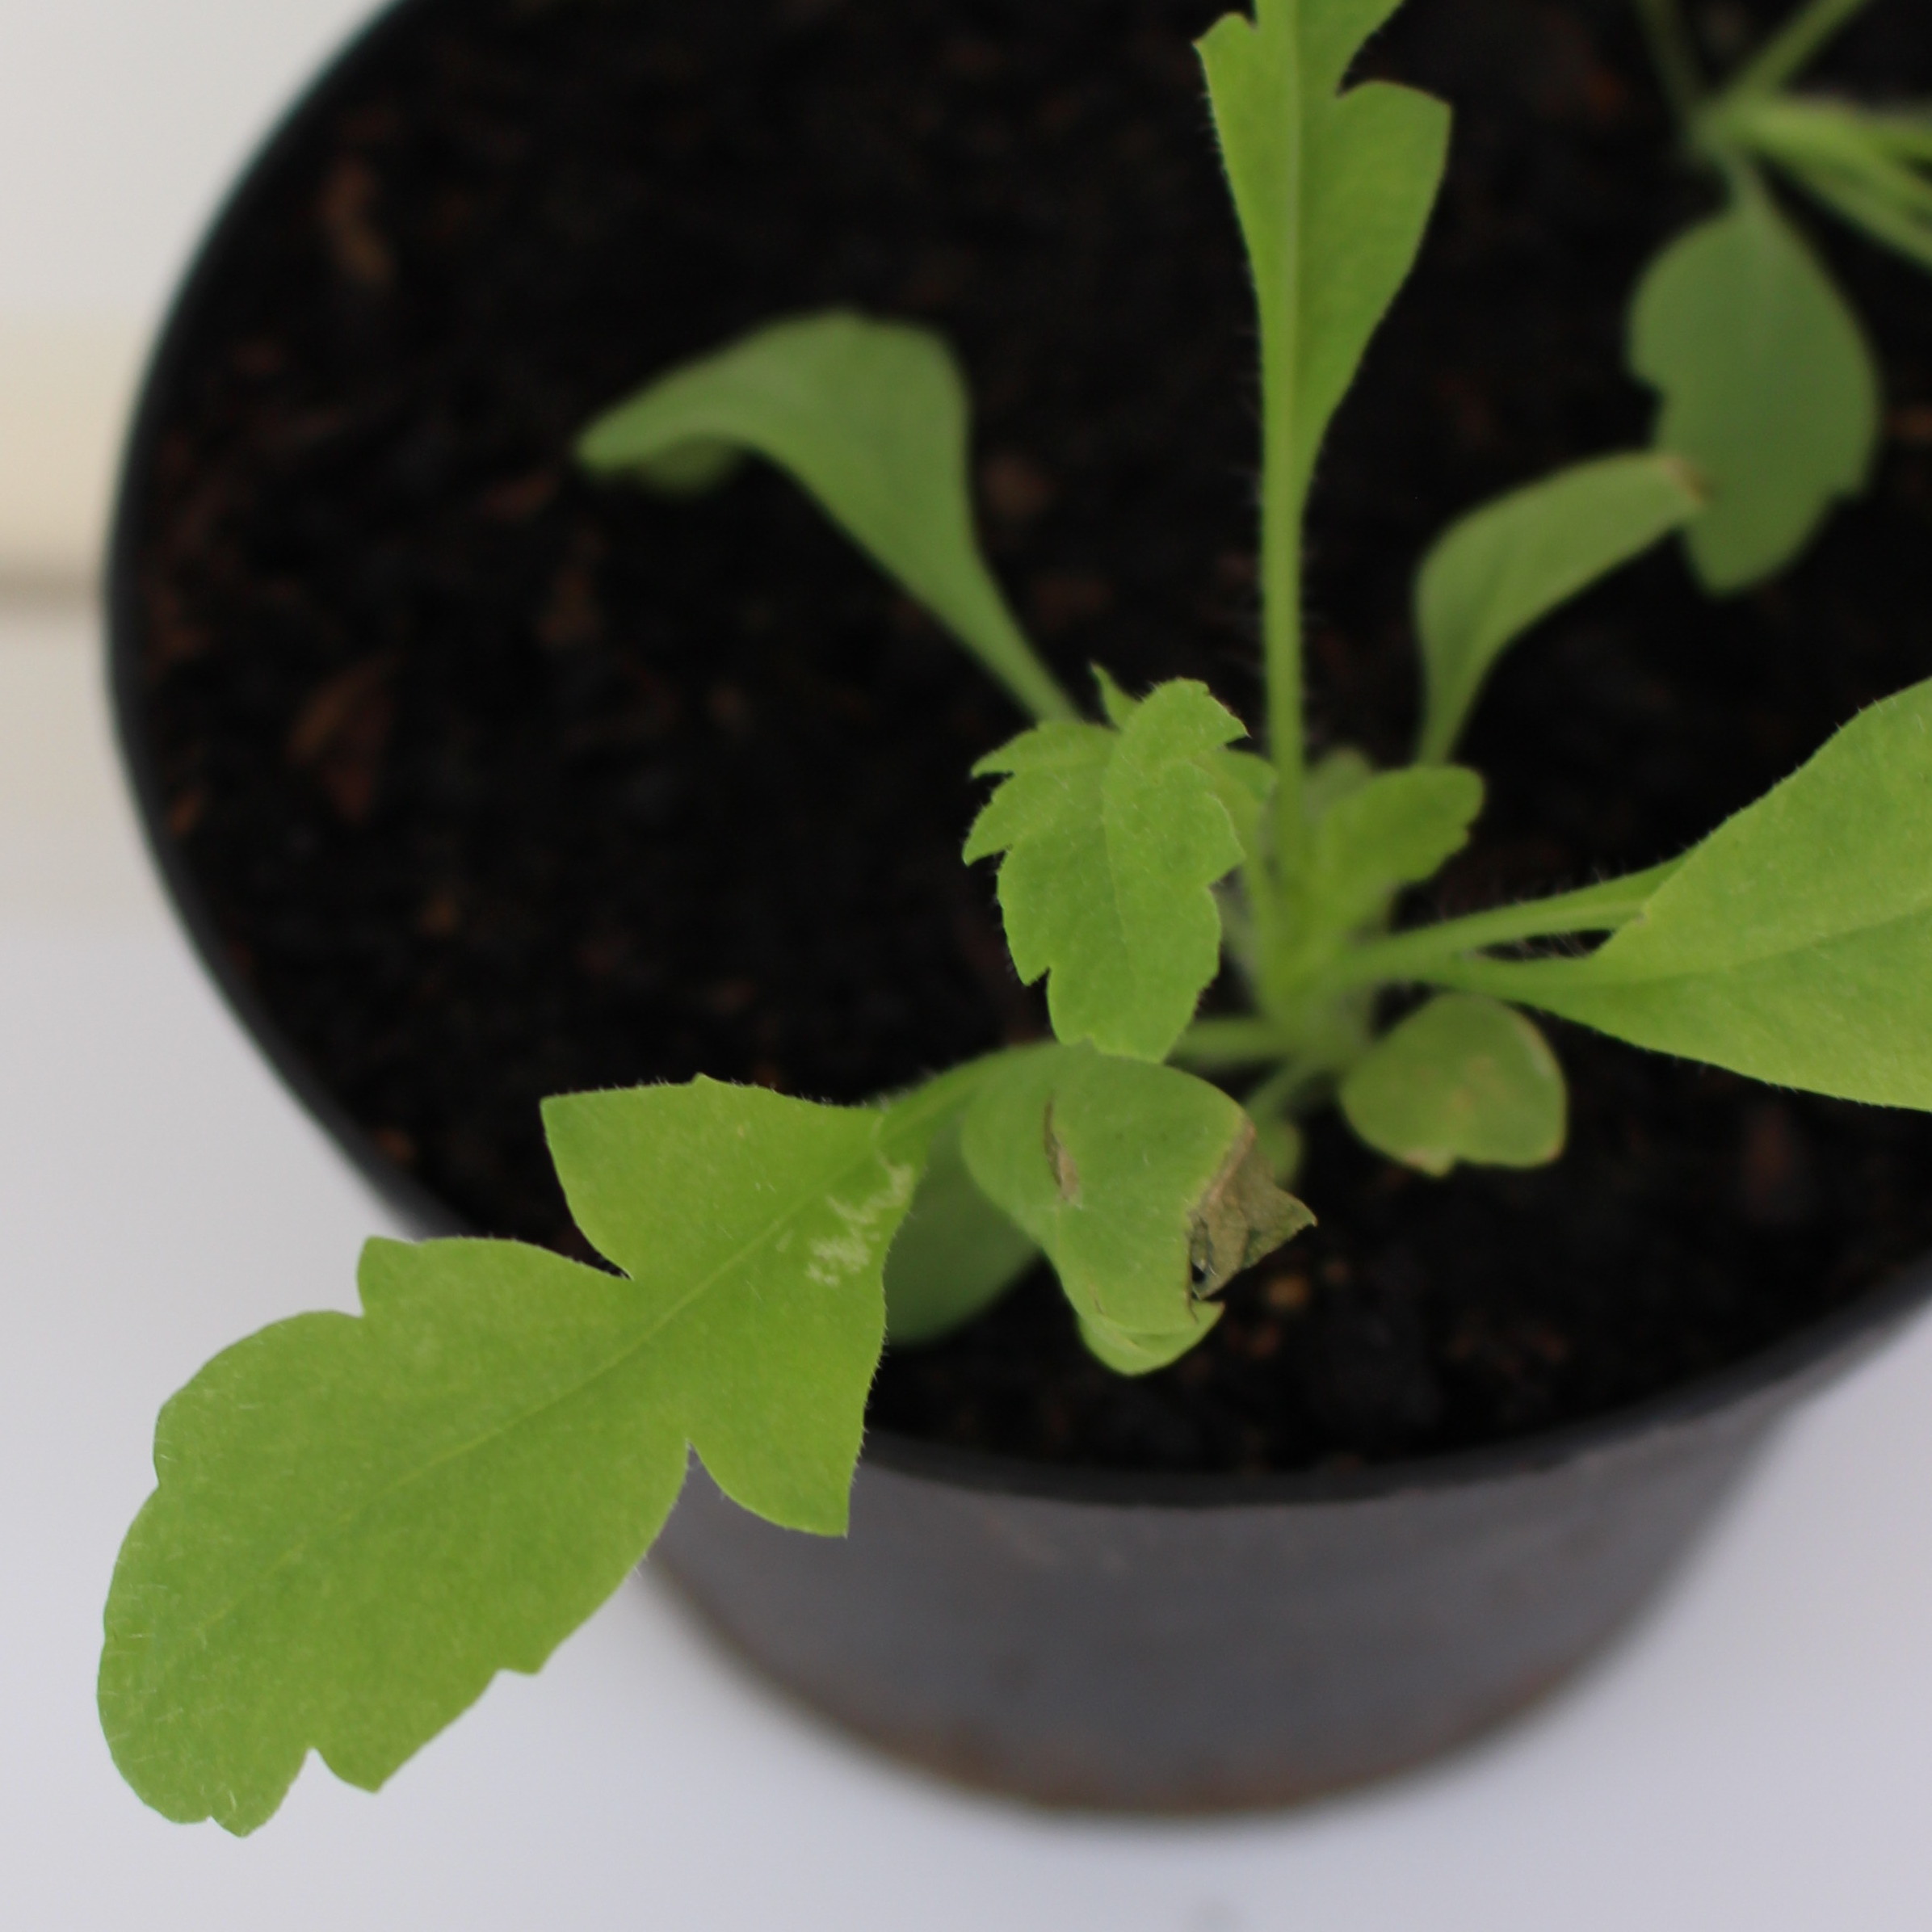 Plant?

Papaver rhoeas
